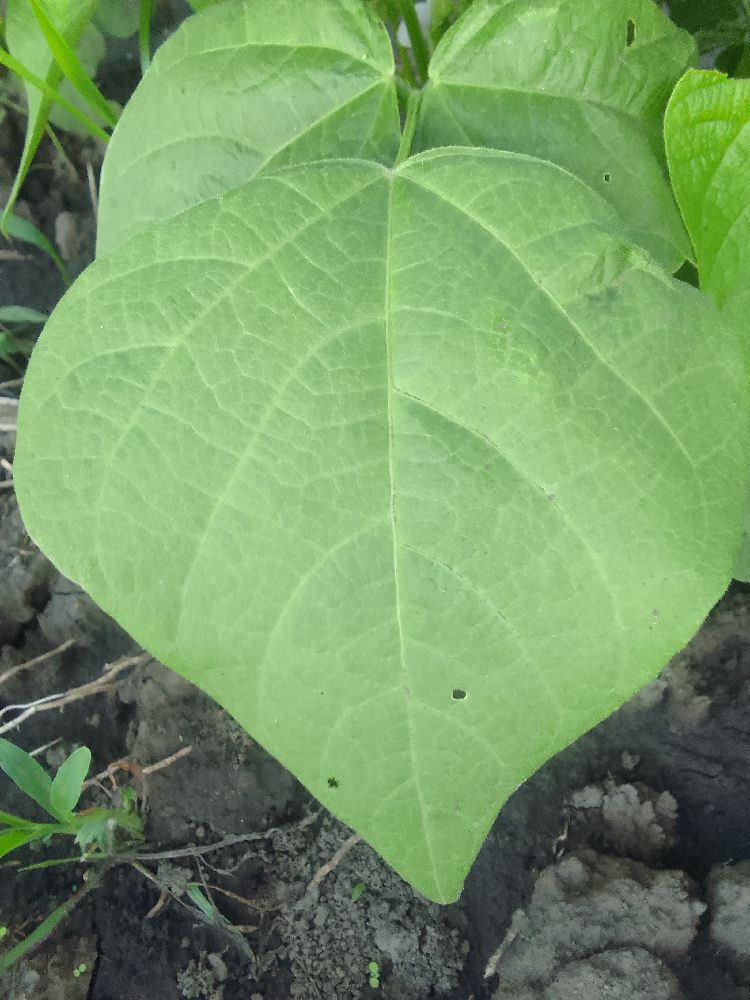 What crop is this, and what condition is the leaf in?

common bean, healthy
